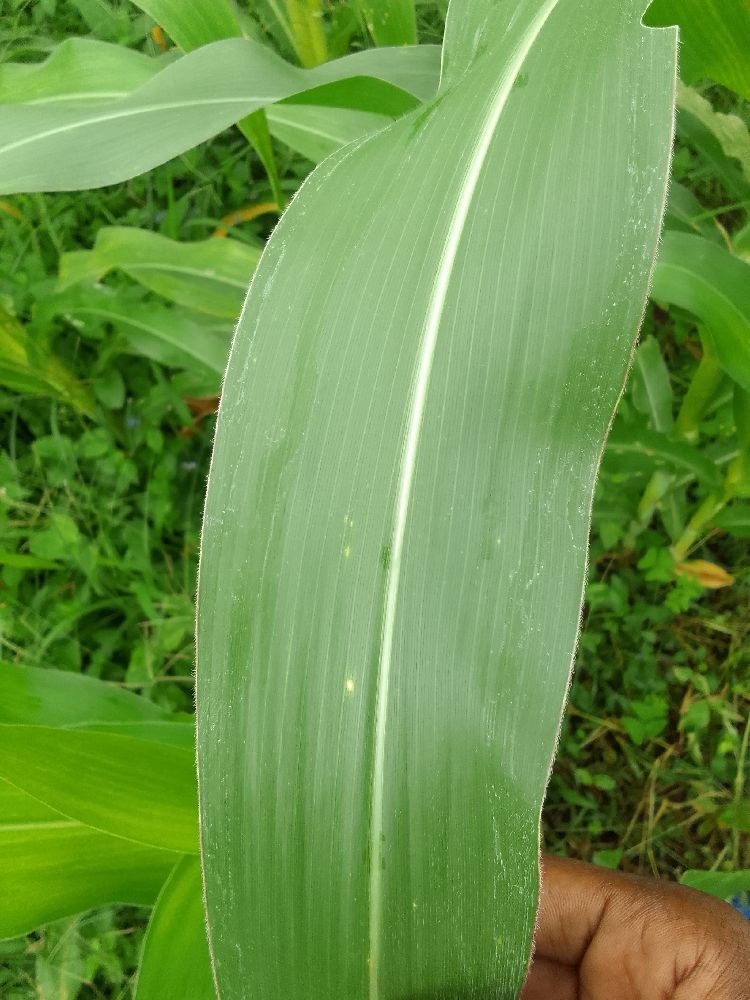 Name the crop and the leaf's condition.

maize, healthy
